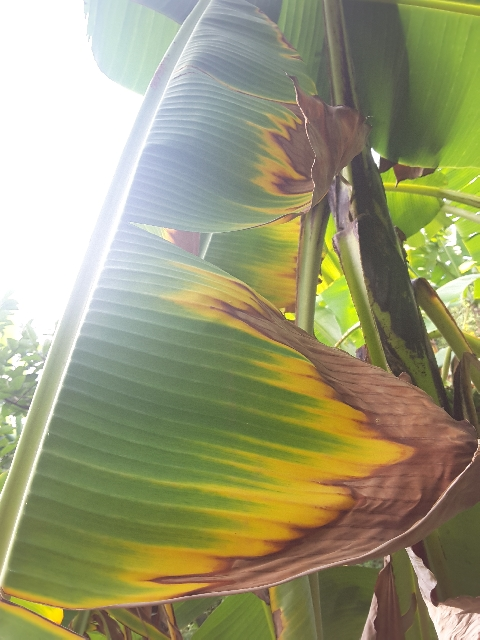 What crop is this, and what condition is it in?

banana, fusarium wilt race 1
